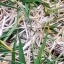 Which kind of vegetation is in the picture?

grass
